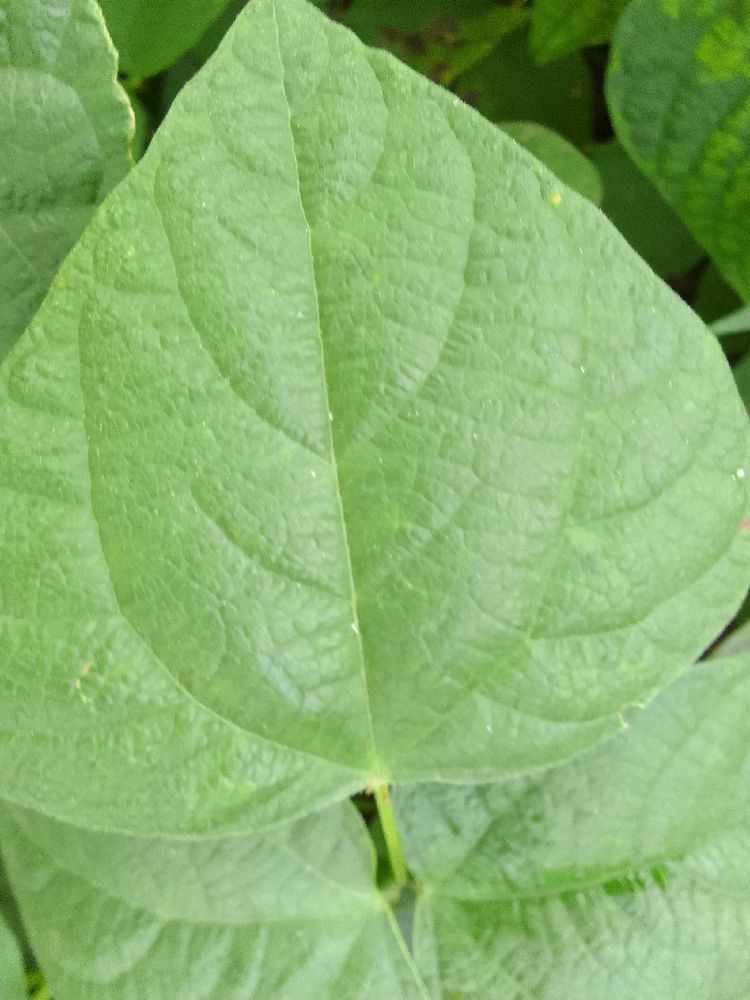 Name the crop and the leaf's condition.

common bean, healthy
